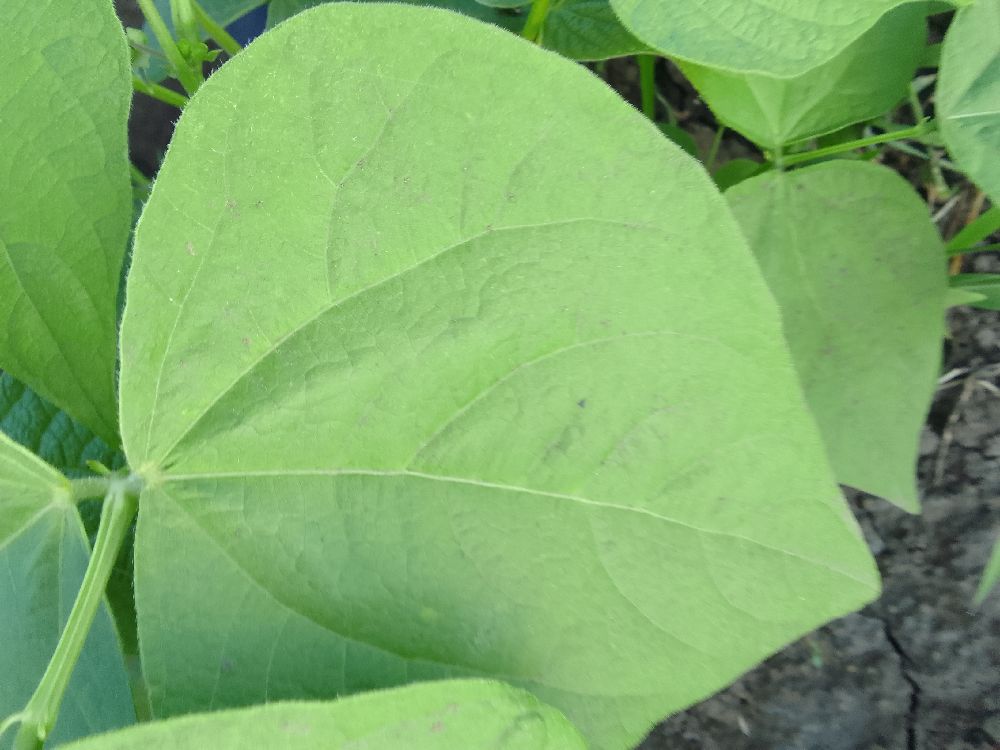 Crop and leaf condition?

common bean, healthy
